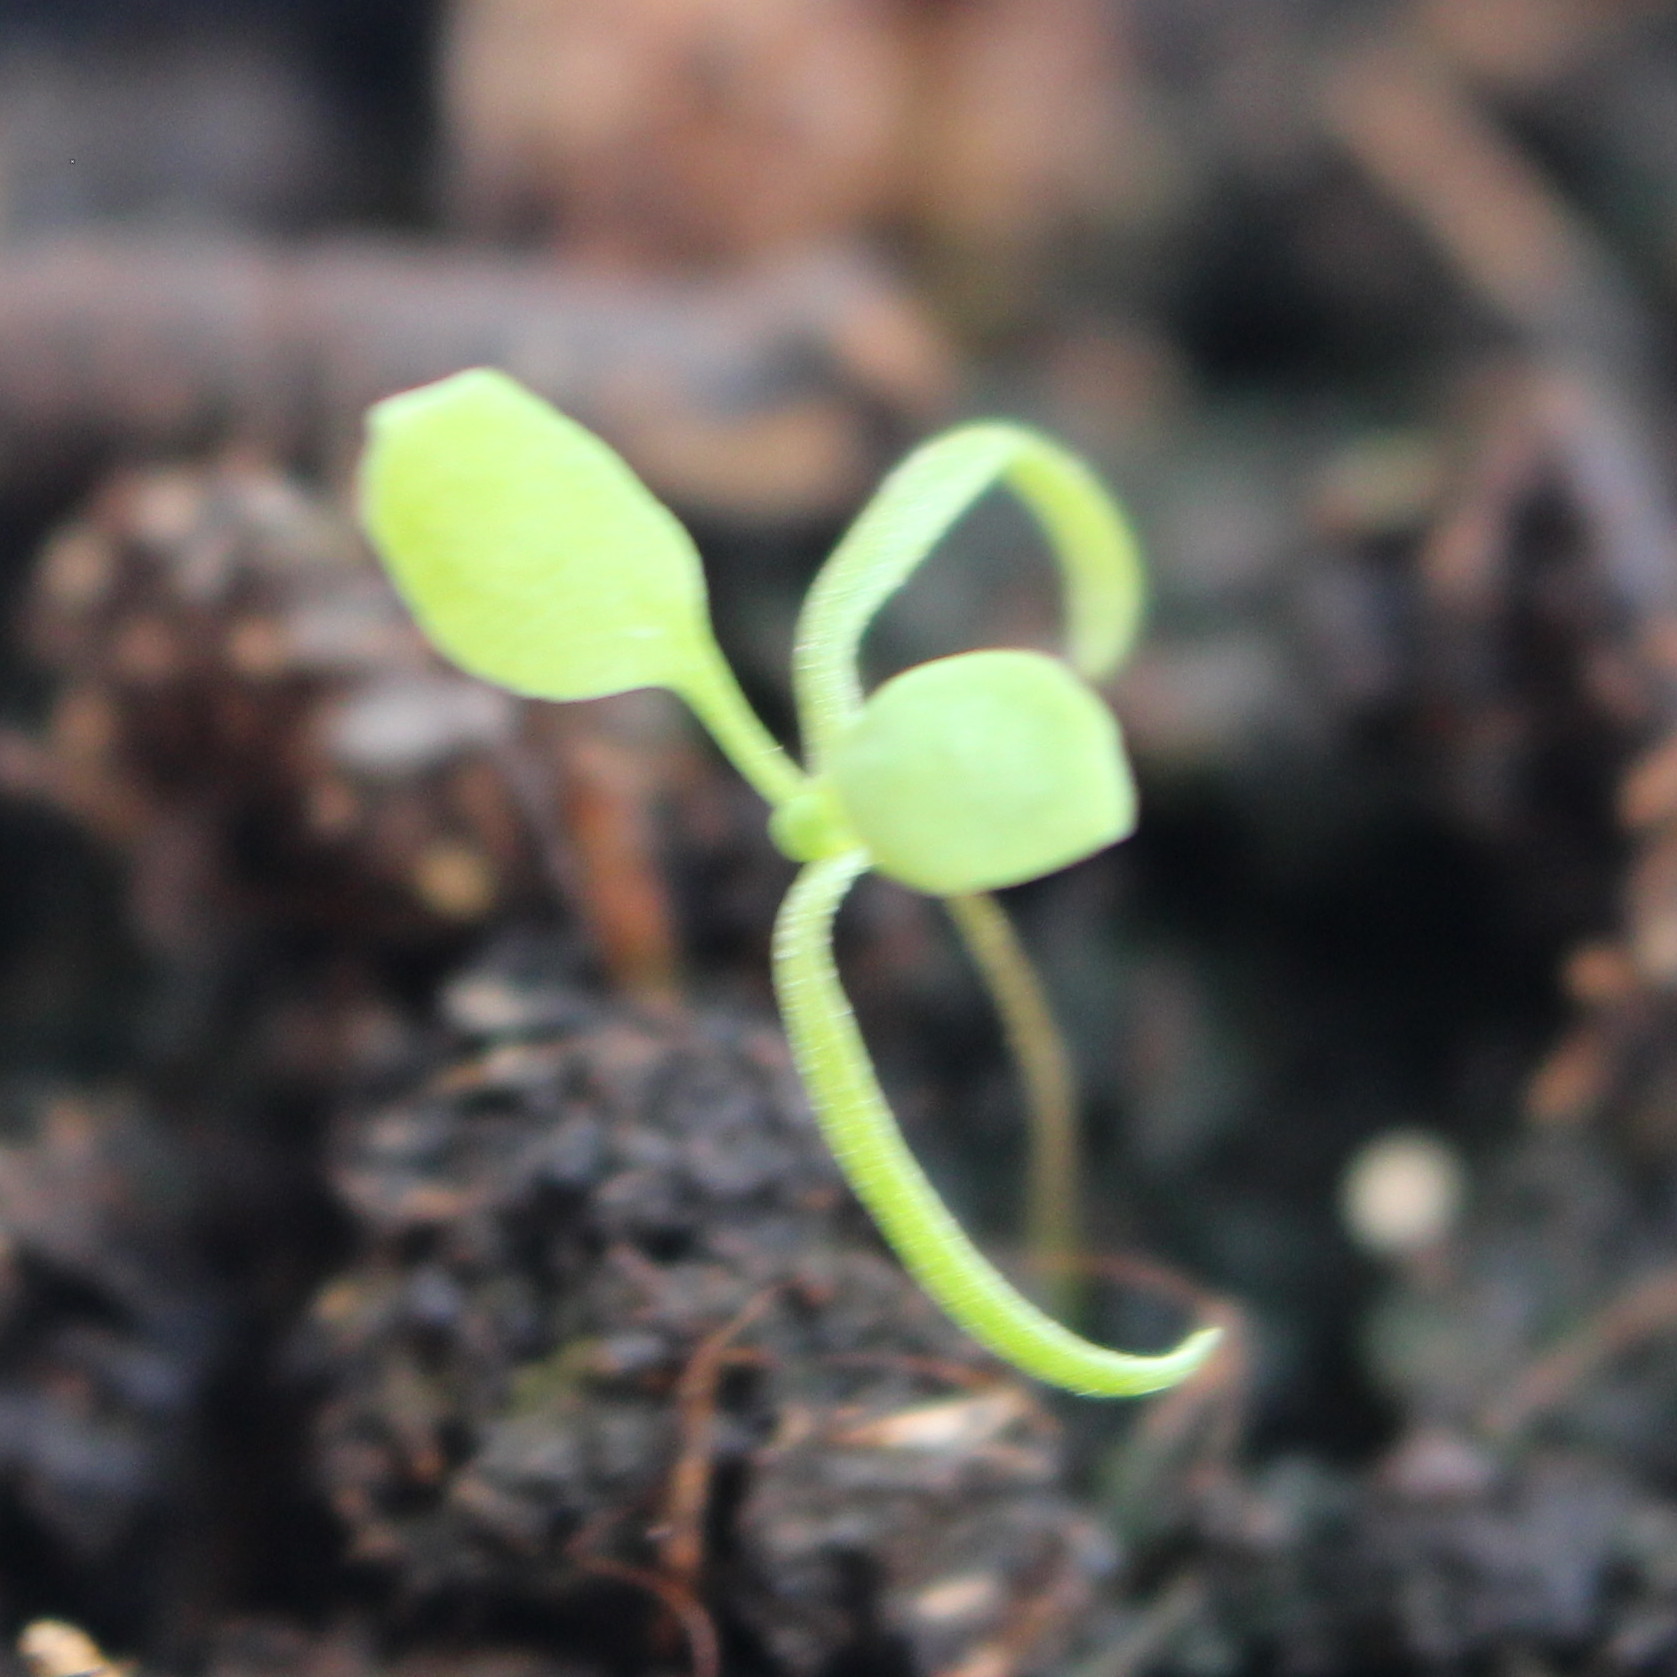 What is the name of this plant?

Papaver rhoeas
